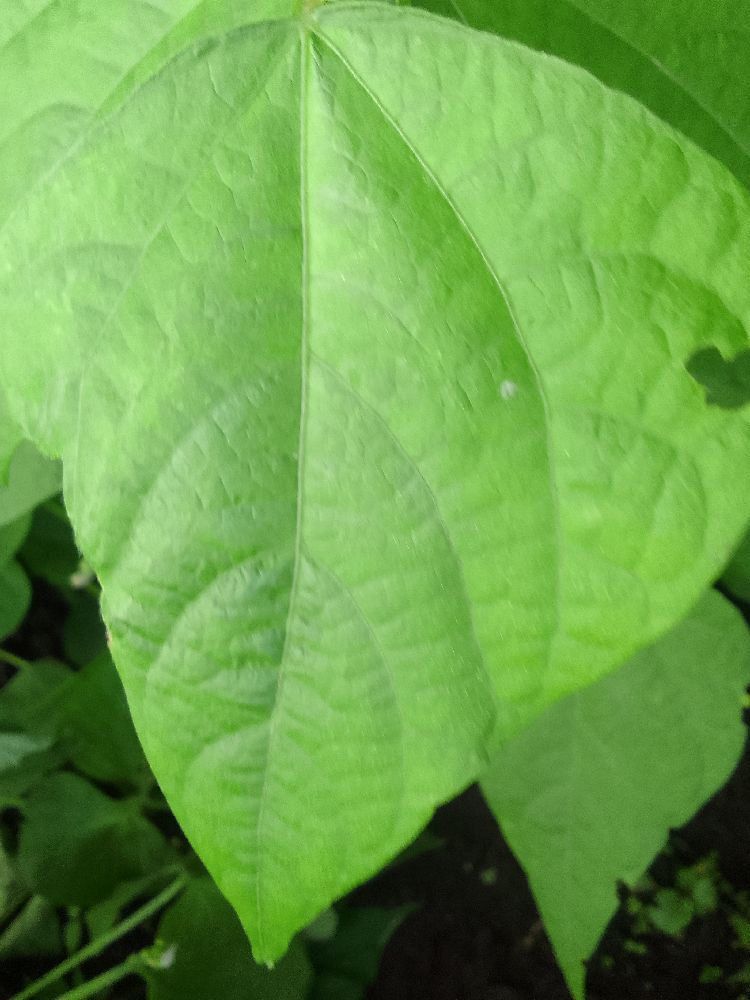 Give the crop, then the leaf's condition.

common bean, healthy
